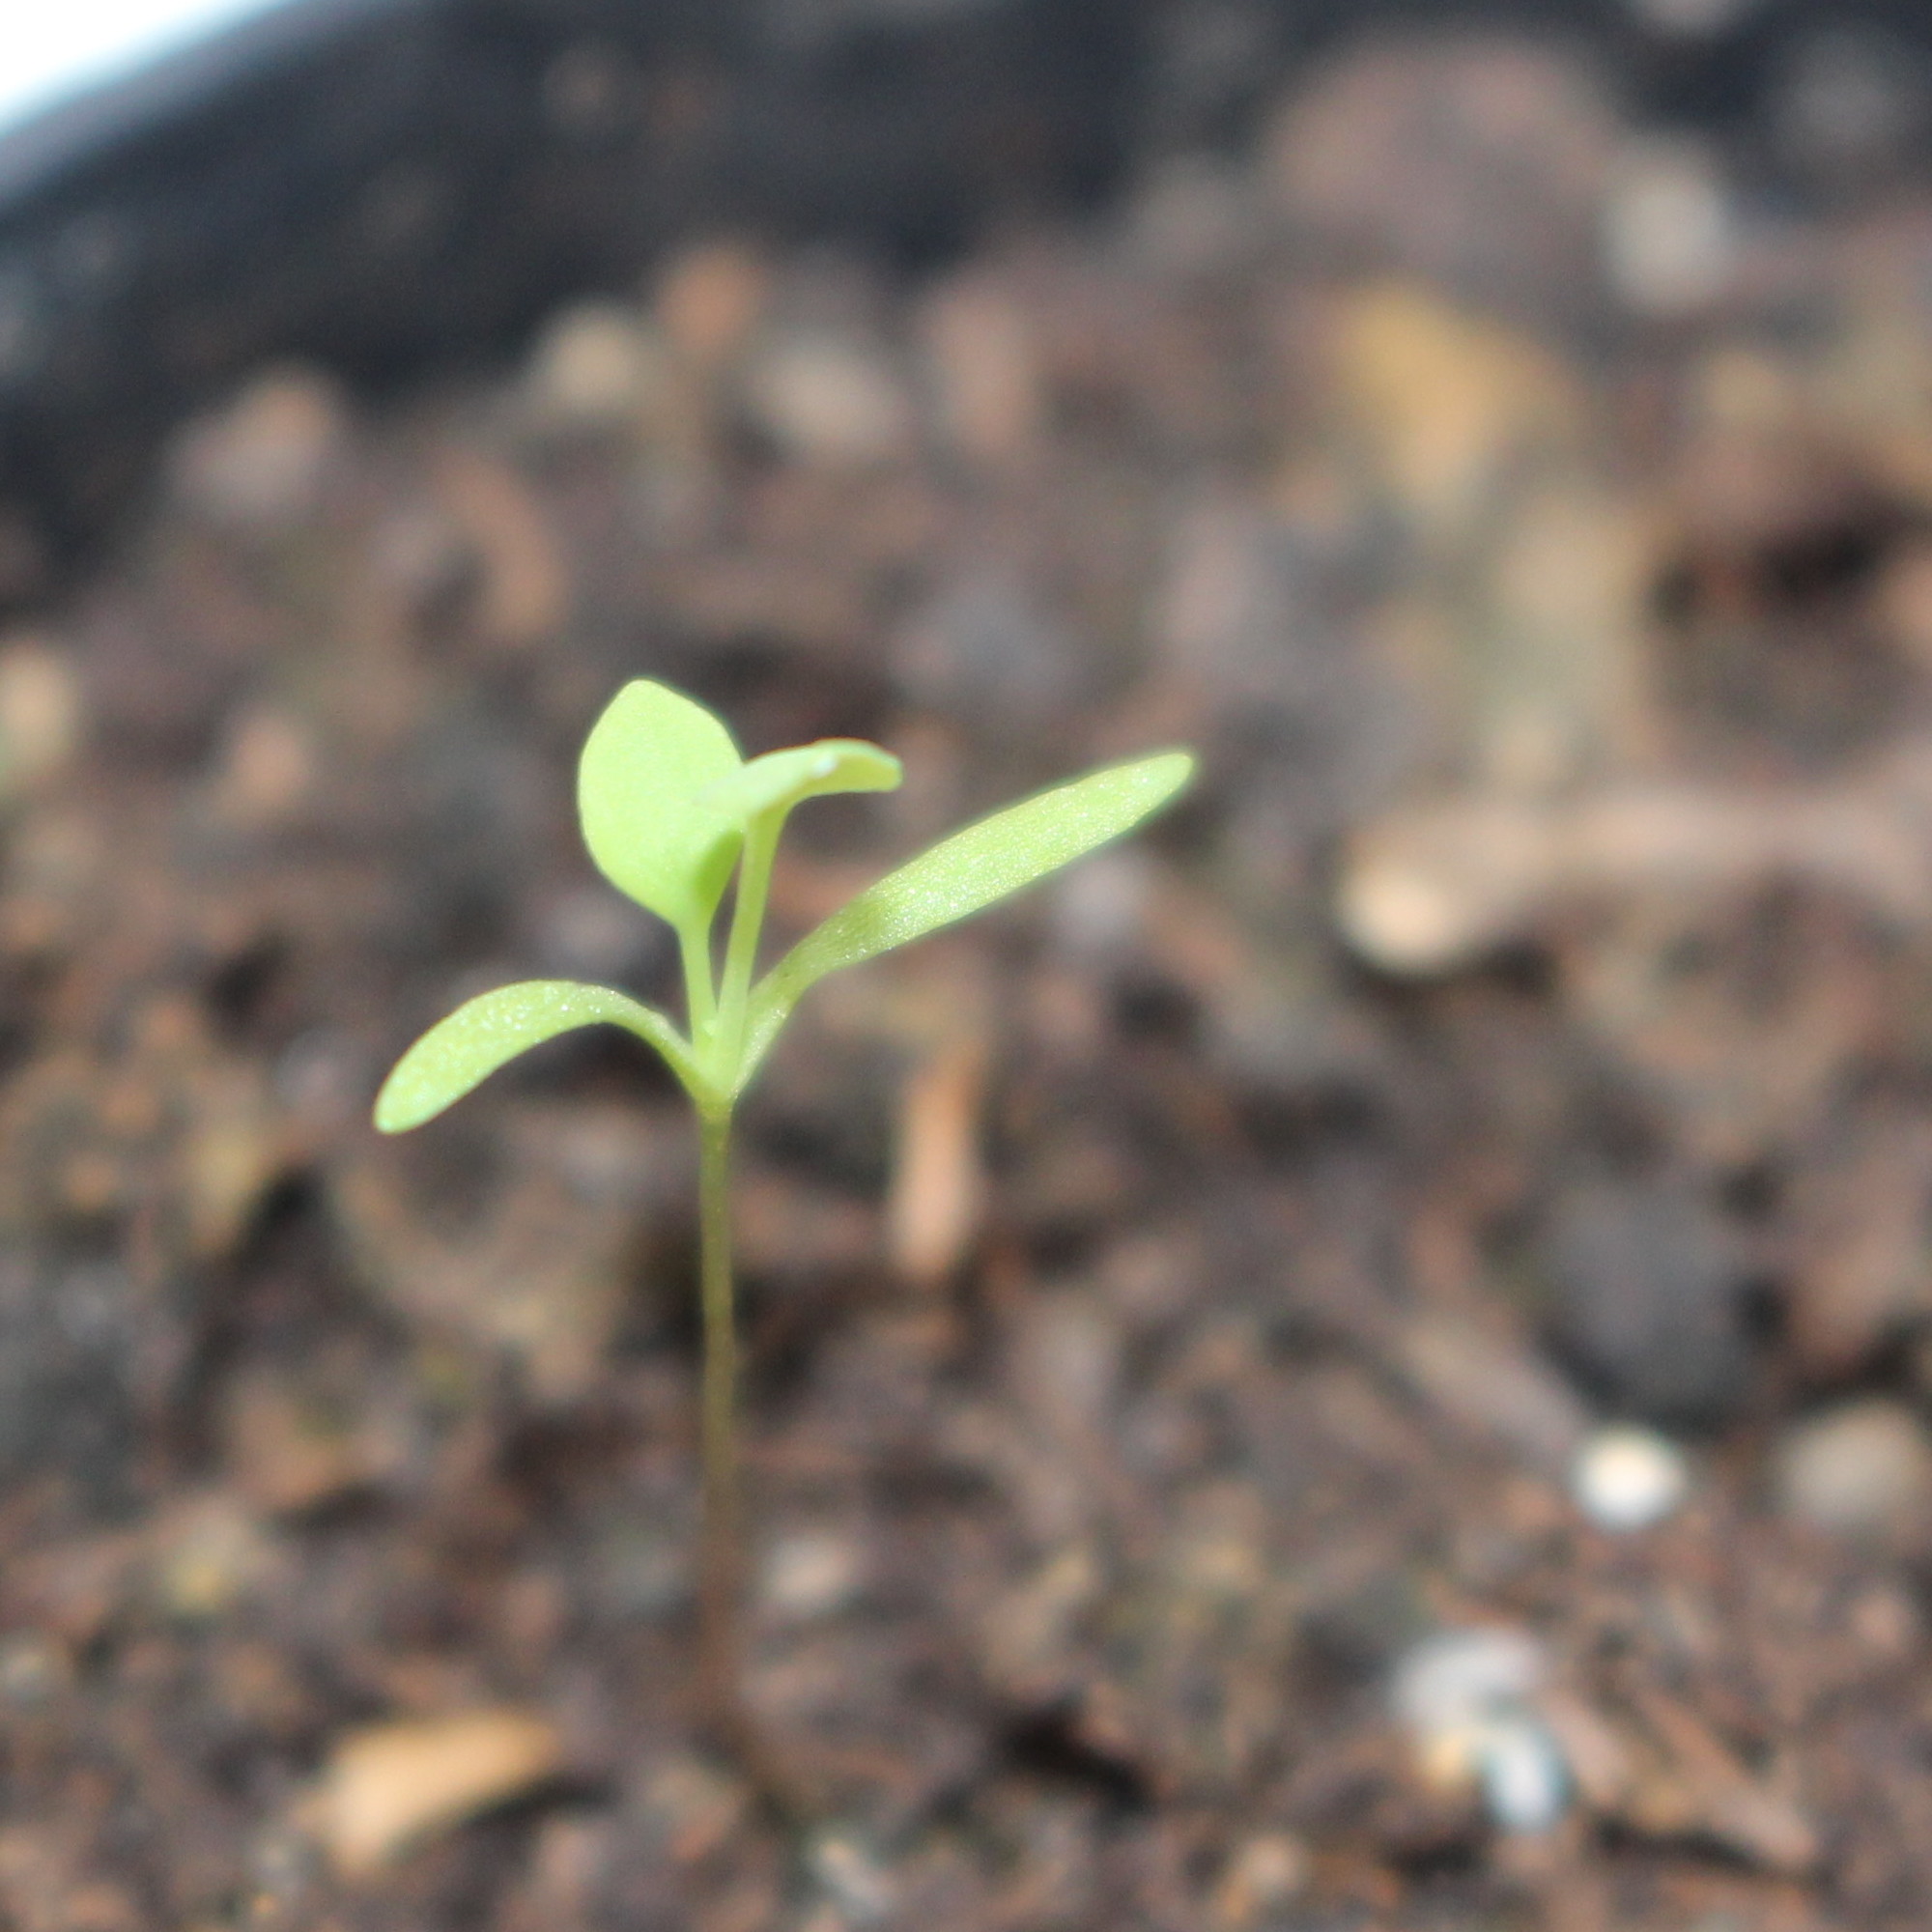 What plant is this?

Papaver rhoeas
